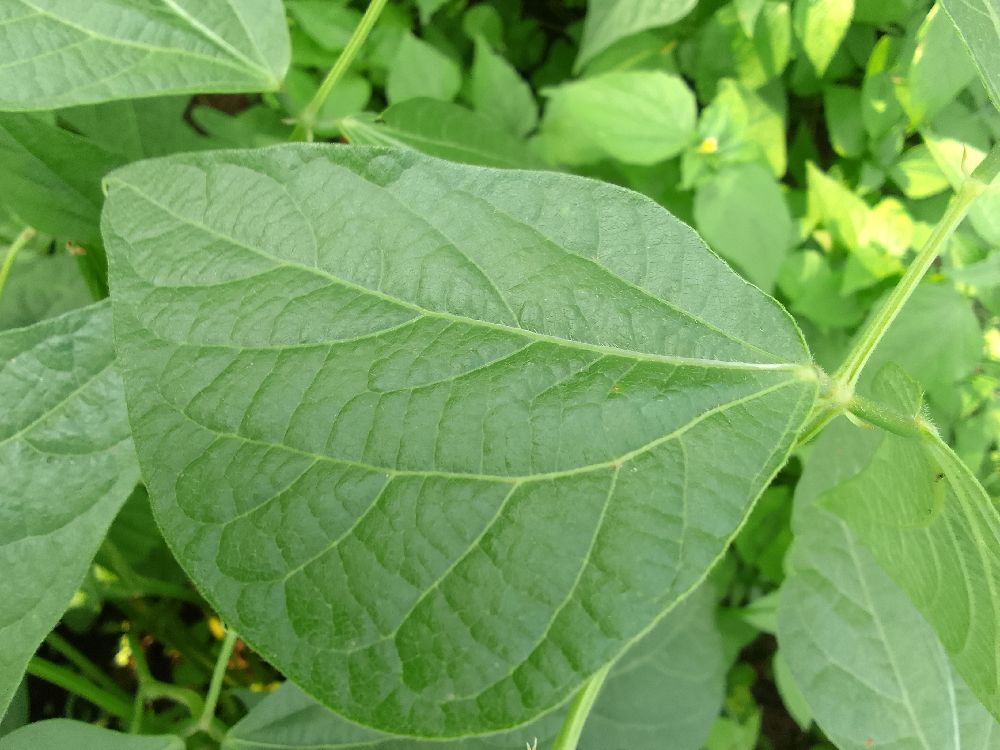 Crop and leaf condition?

common bean, healthy
